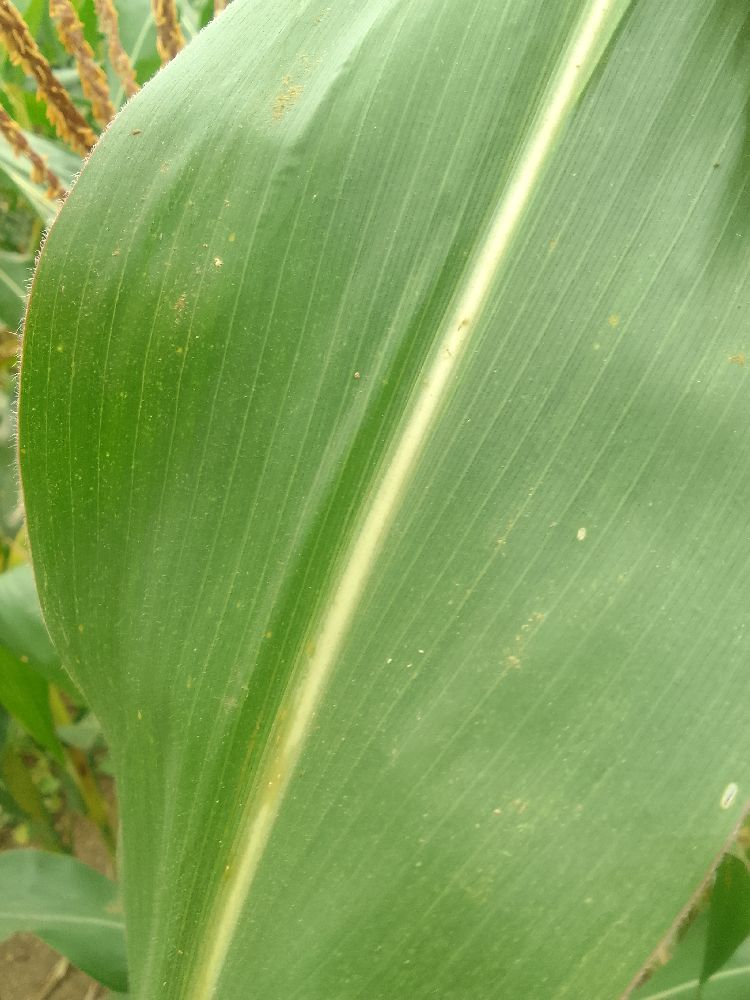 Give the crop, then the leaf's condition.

maize, healthy
